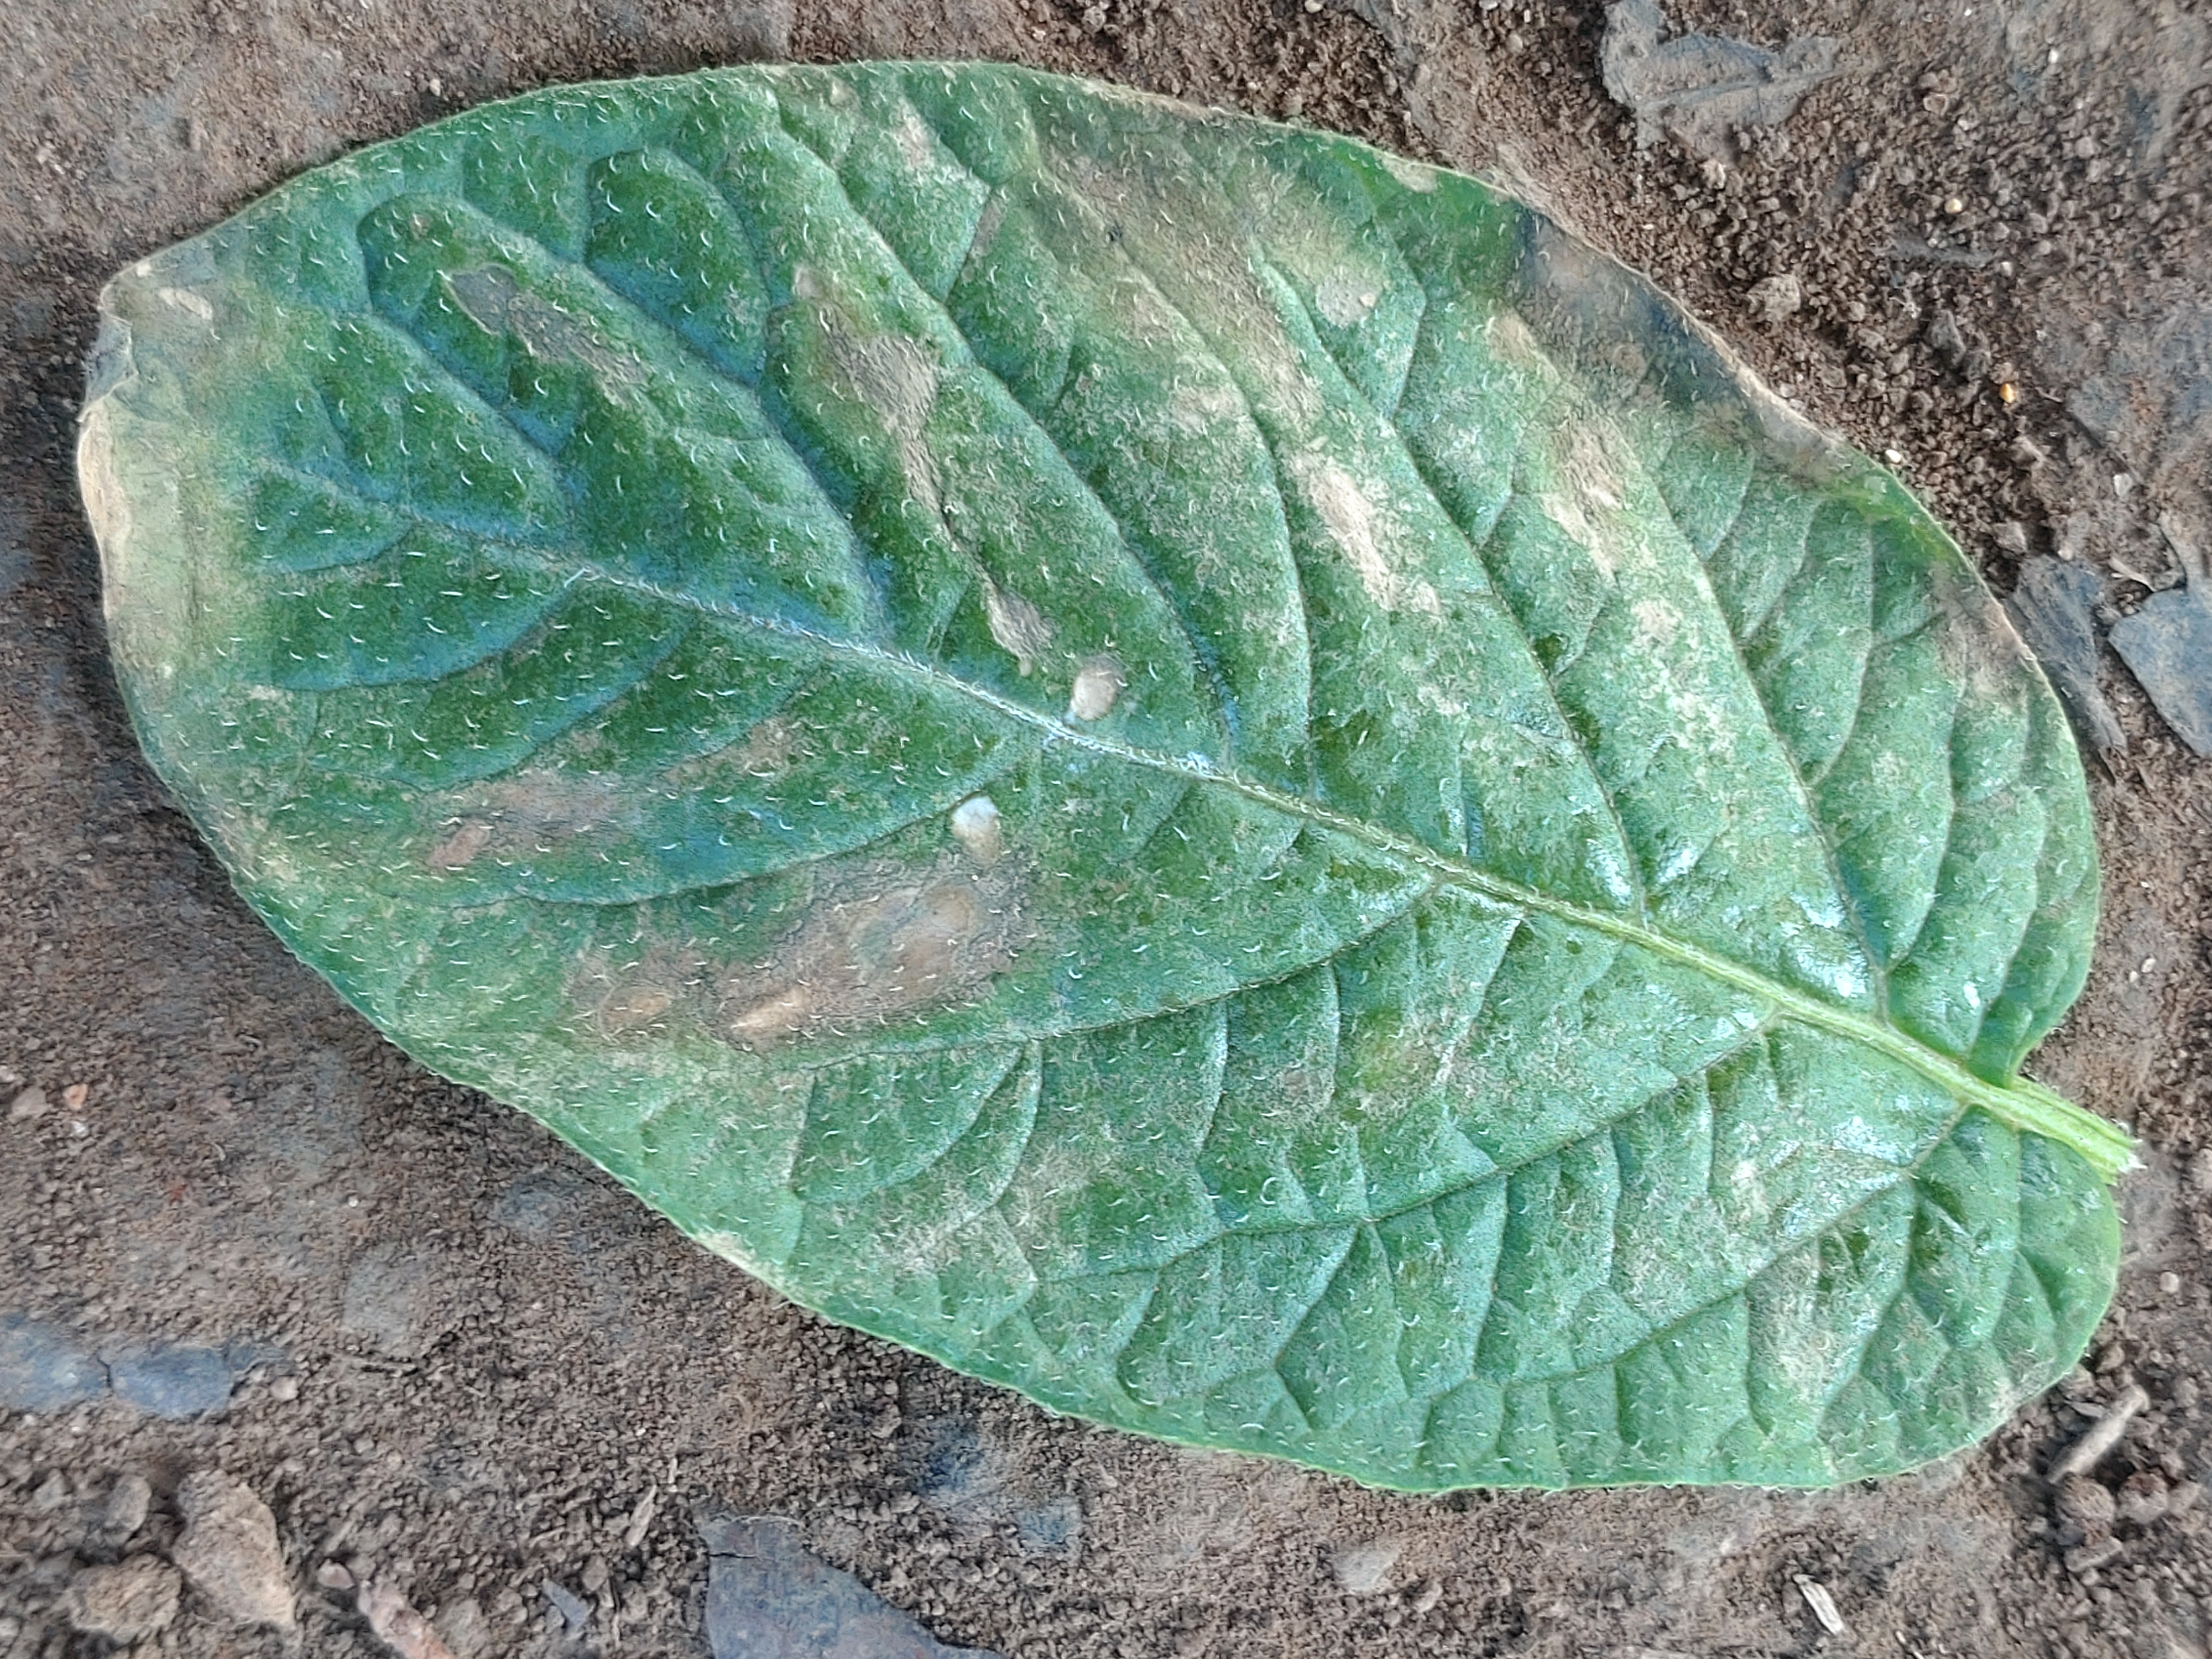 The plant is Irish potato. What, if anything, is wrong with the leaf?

early blight
